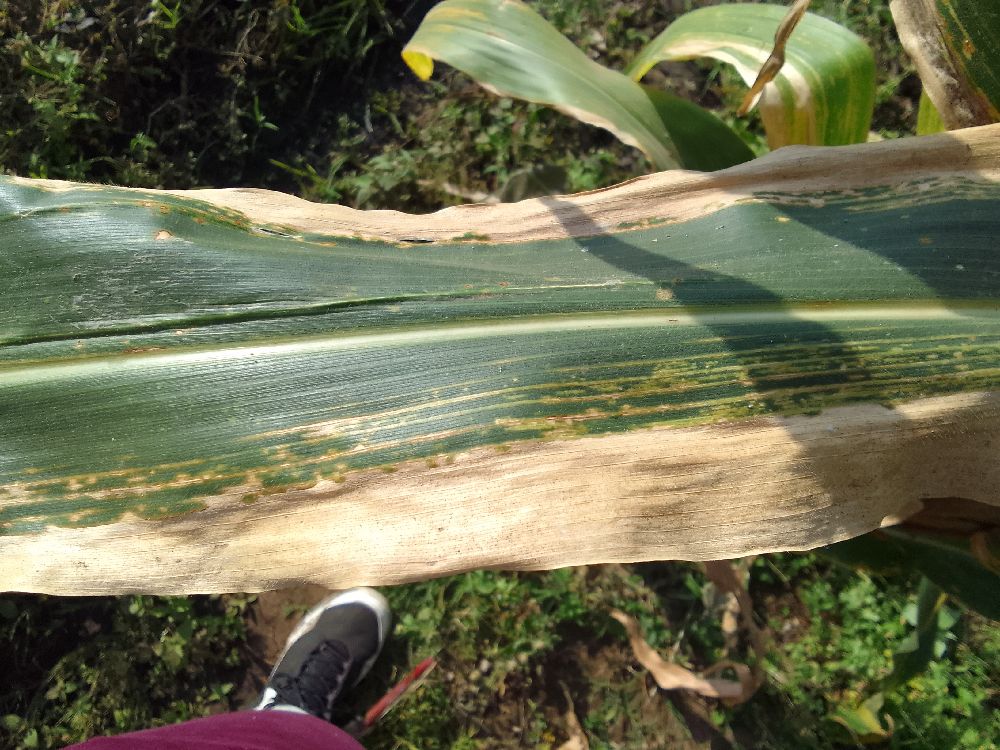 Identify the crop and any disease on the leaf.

maize, maize lethal necrosis
